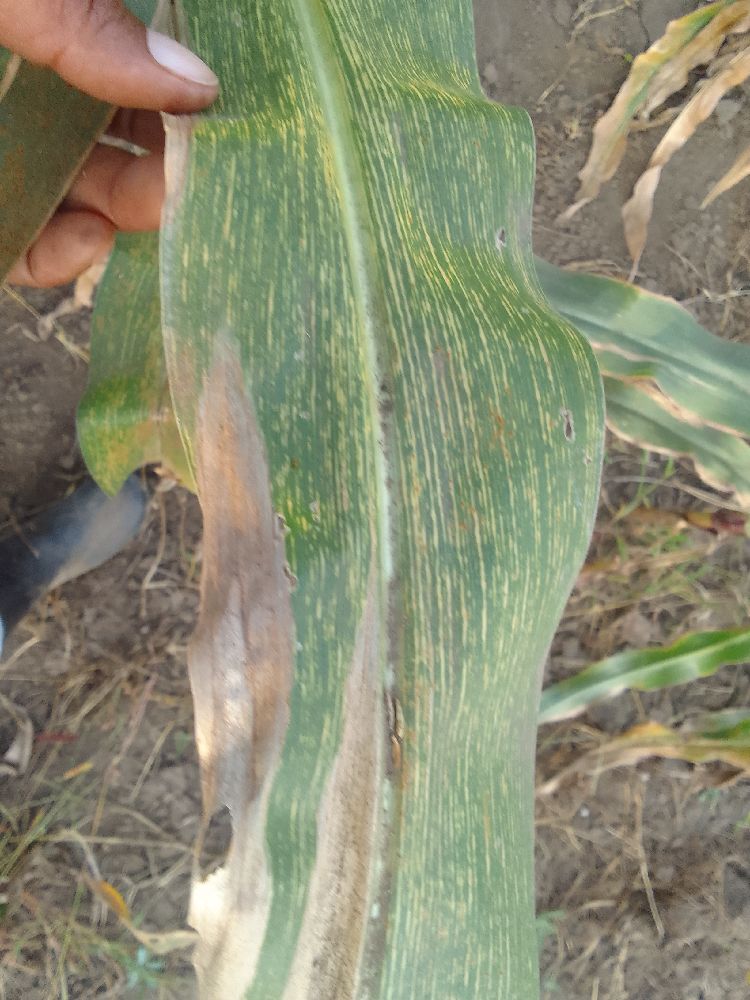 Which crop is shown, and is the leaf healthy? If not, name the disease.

maize, maize streak virus
